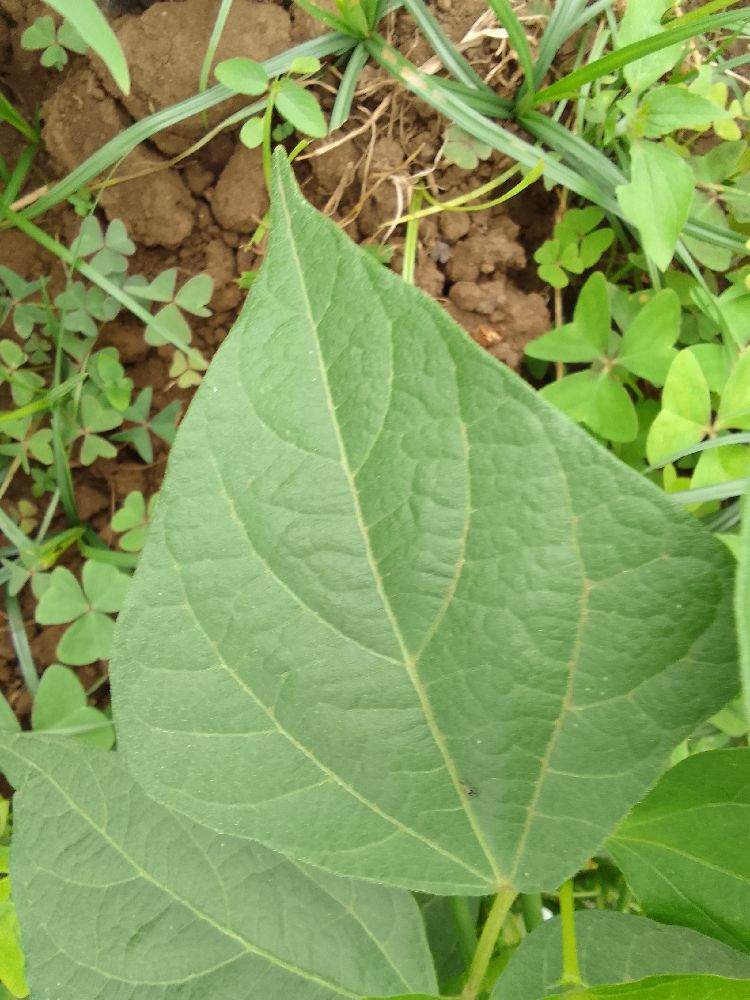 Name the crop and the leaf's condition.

common bean, healthy
